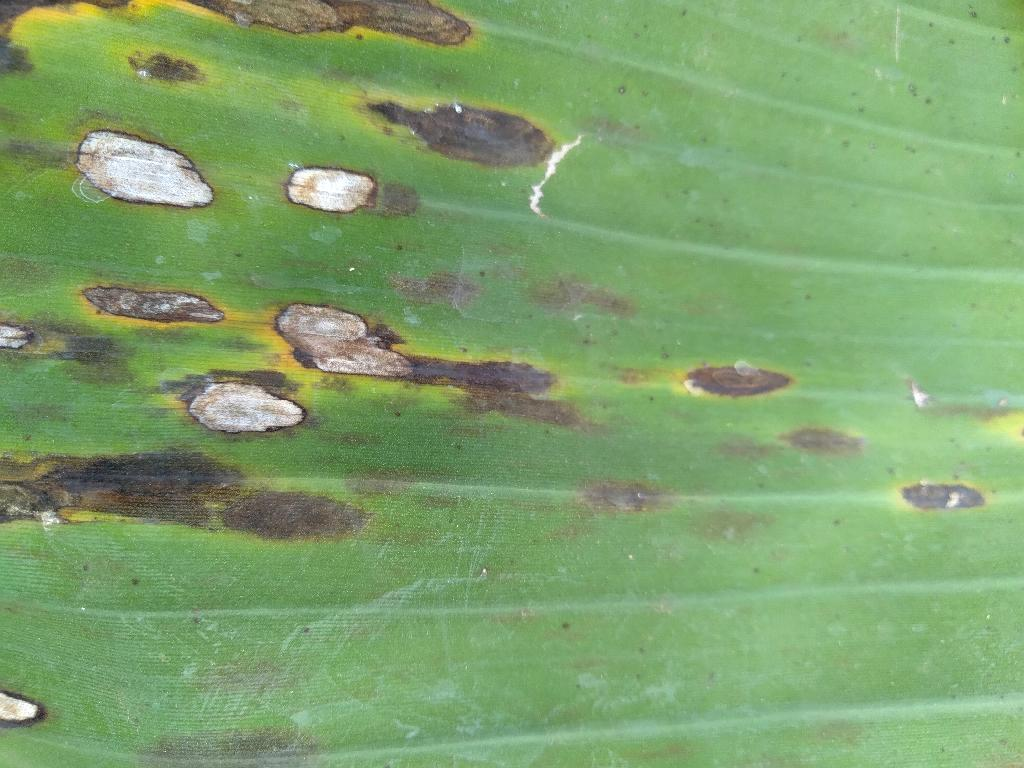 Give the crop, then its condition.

banana, black sigatoka
